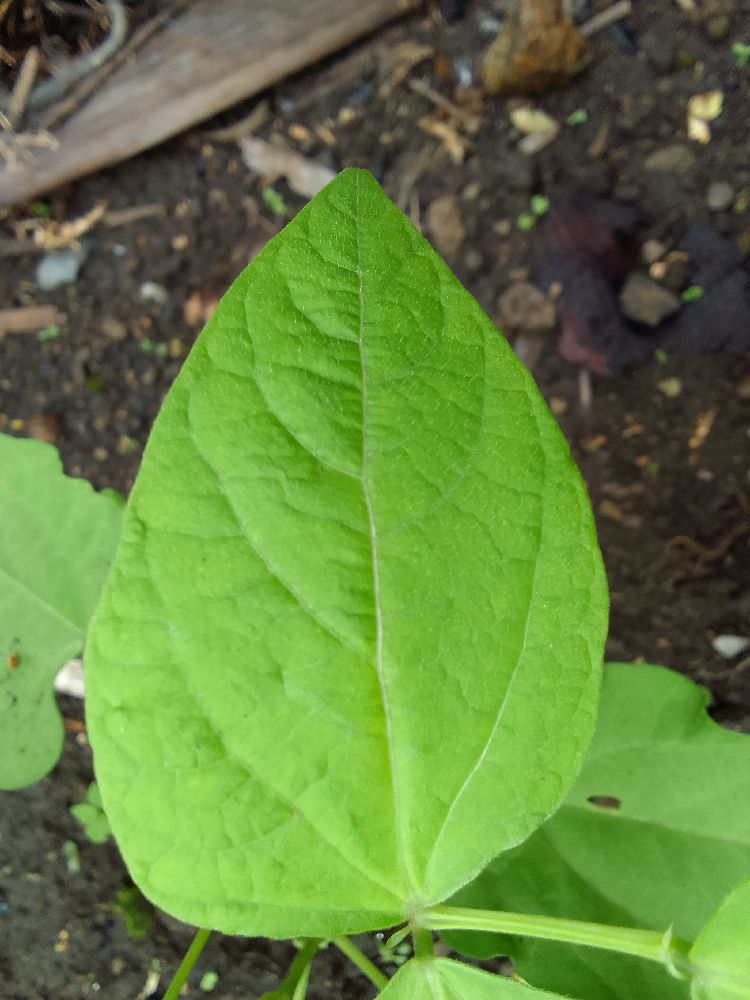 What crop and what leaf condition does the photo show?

common bean, healthy
